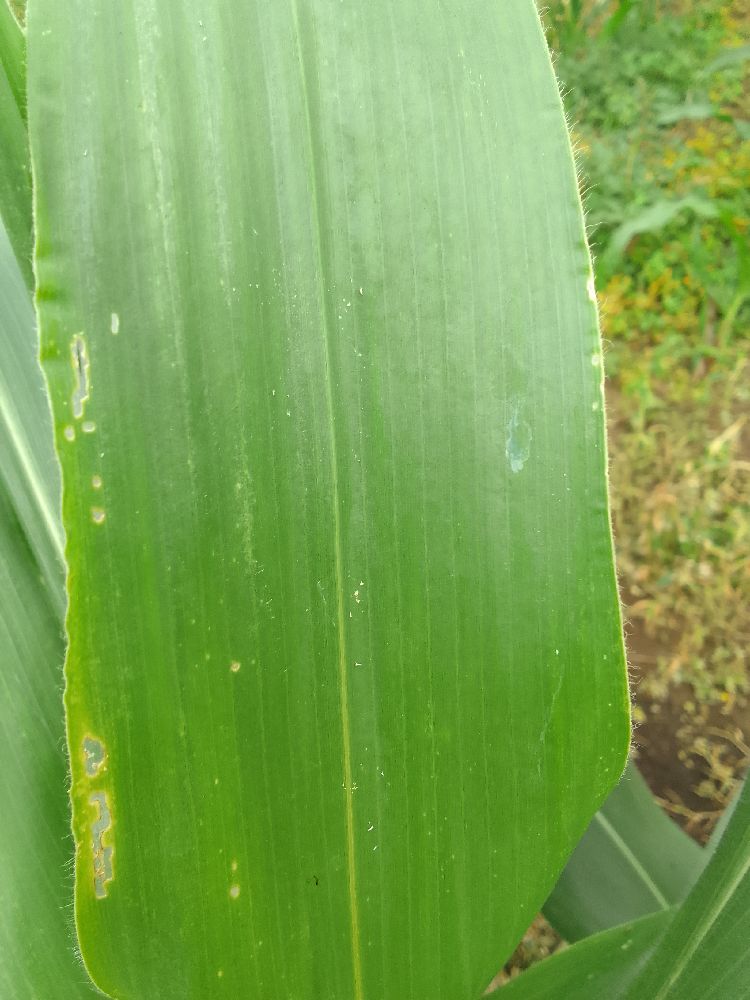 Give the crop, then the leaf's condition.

maize, healthy
